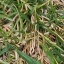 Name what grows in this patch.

grass
